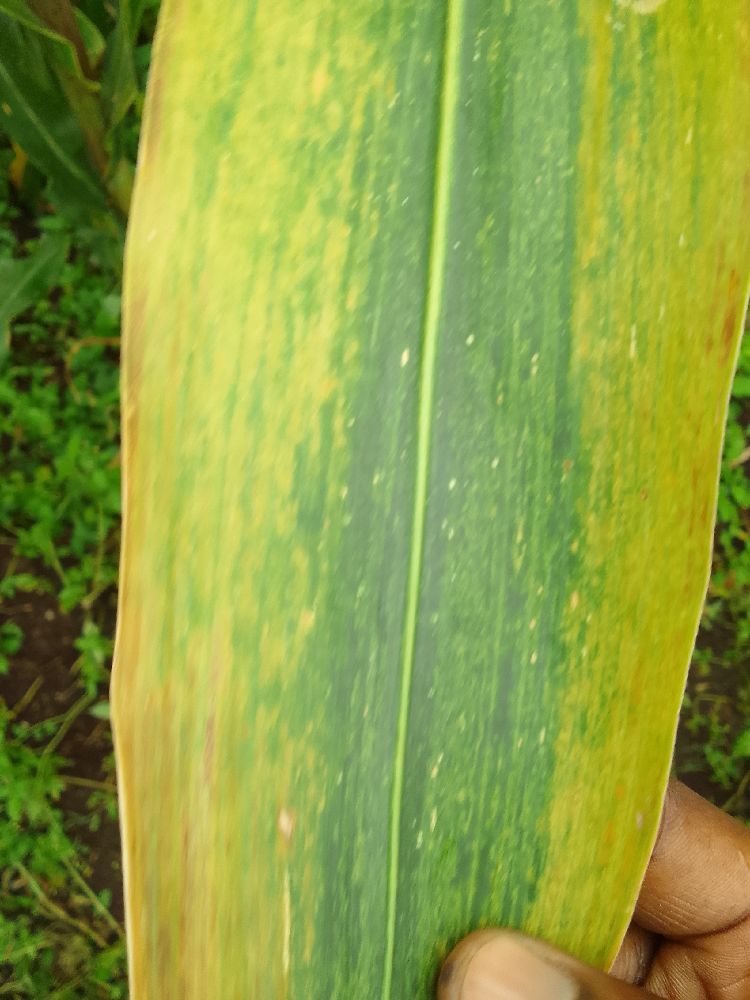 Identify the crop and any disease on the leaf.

maize, maize lethal necrosis
